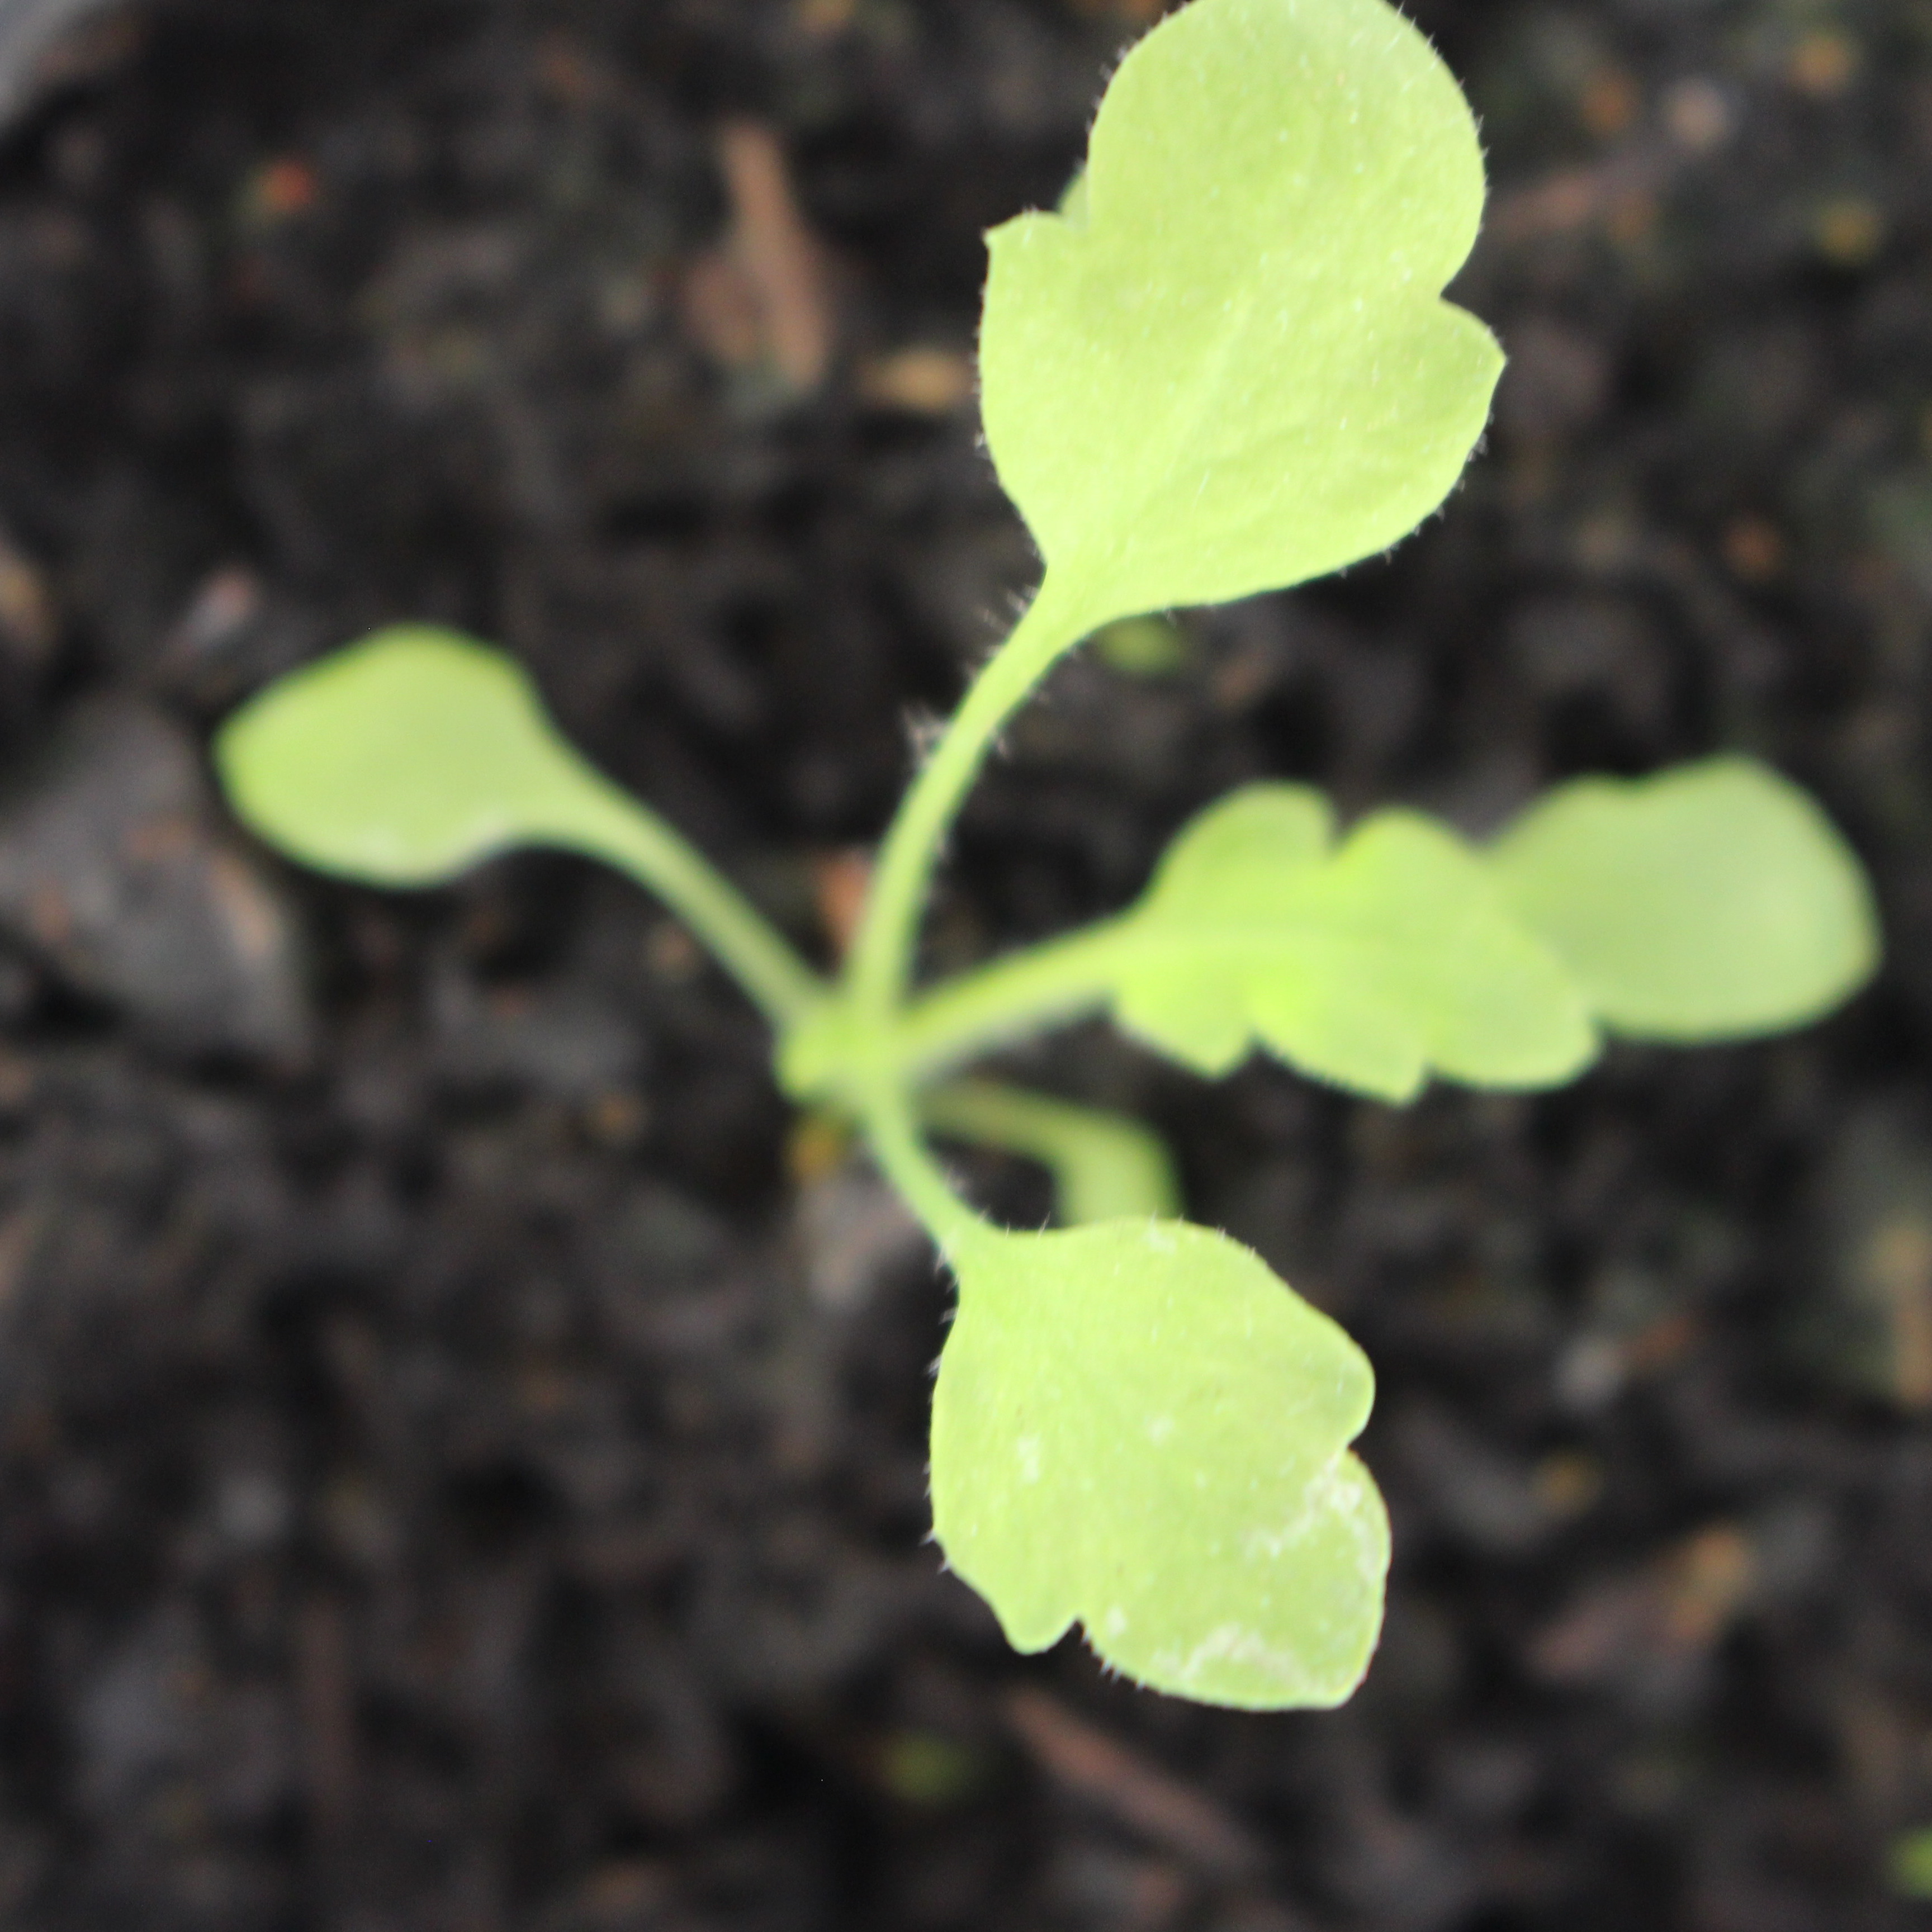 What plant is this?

Papaver rhoeas
